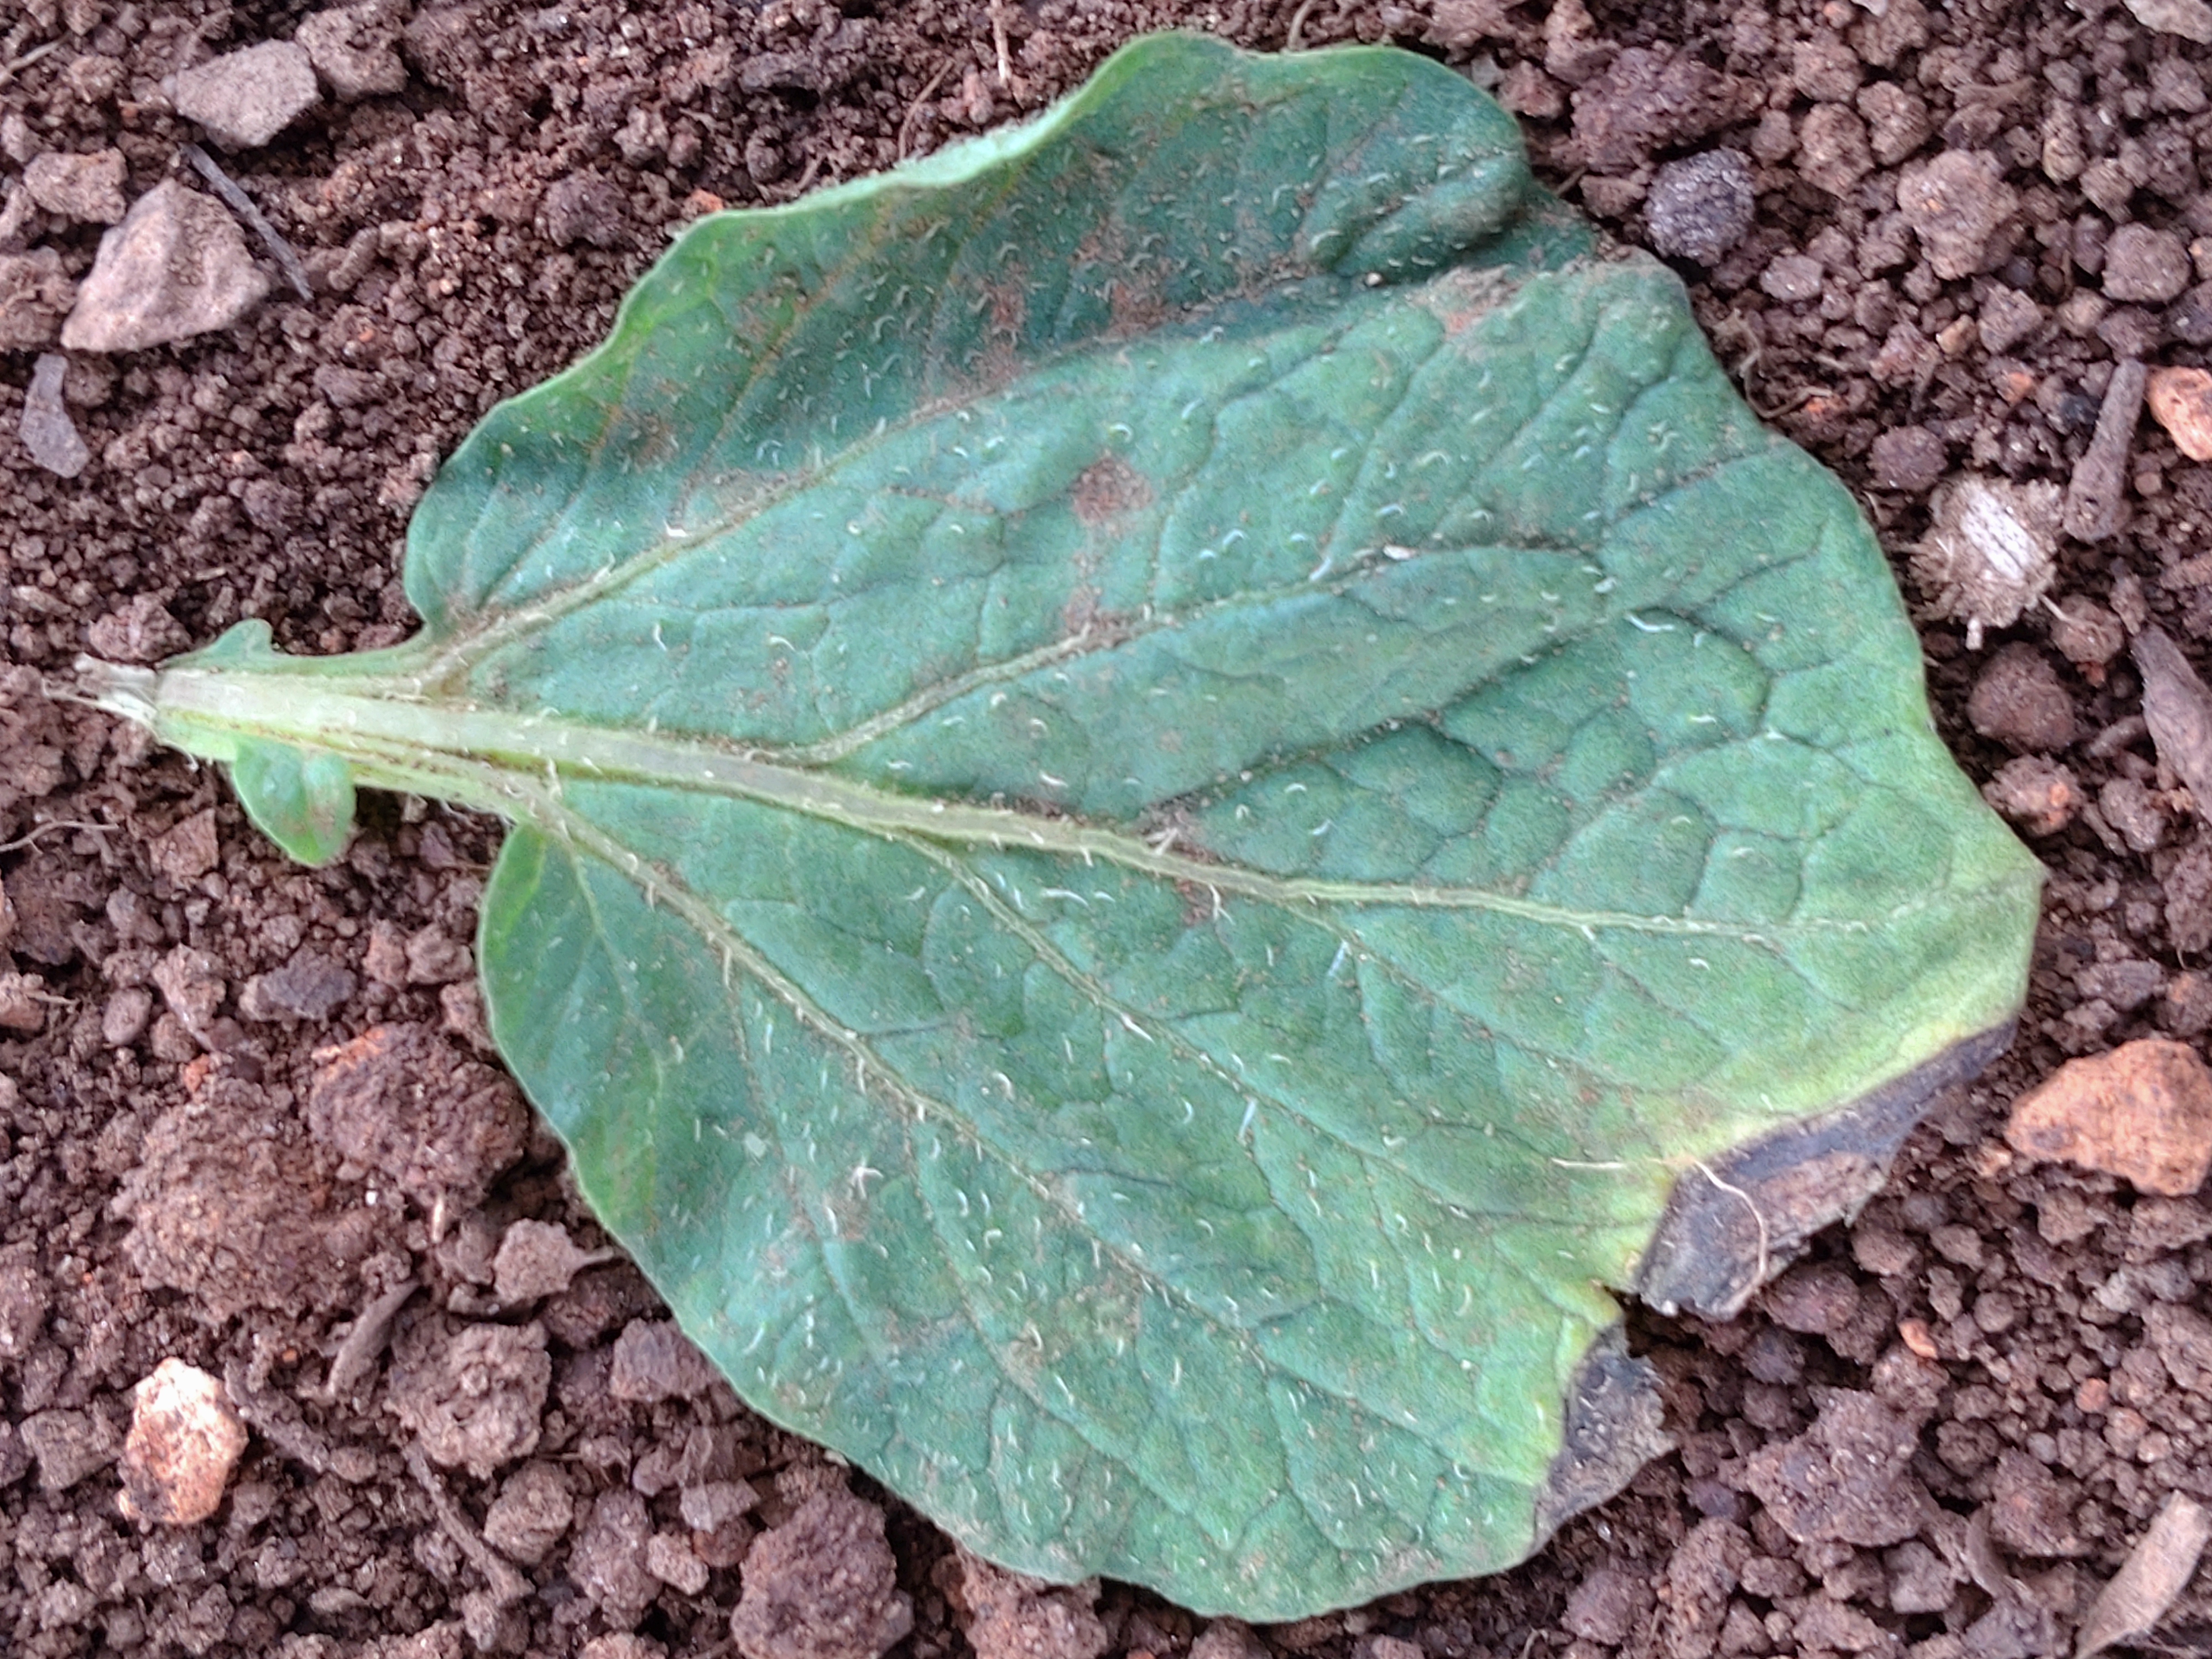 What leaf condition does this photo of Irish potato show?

early blight
